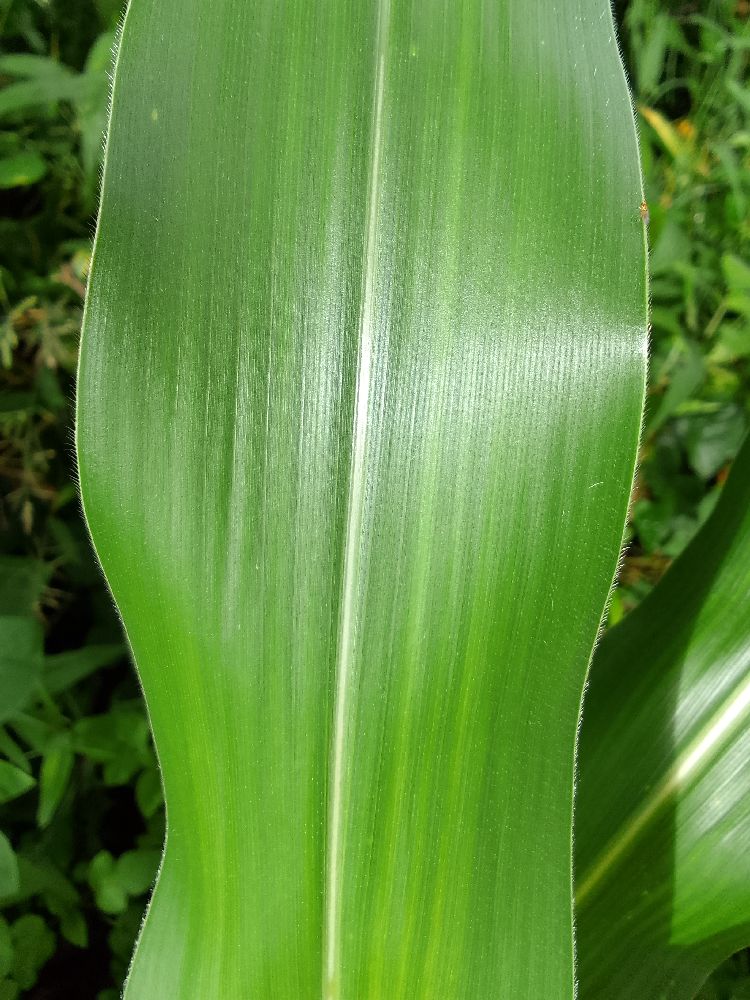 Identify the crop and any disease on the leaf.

maize, healthy
